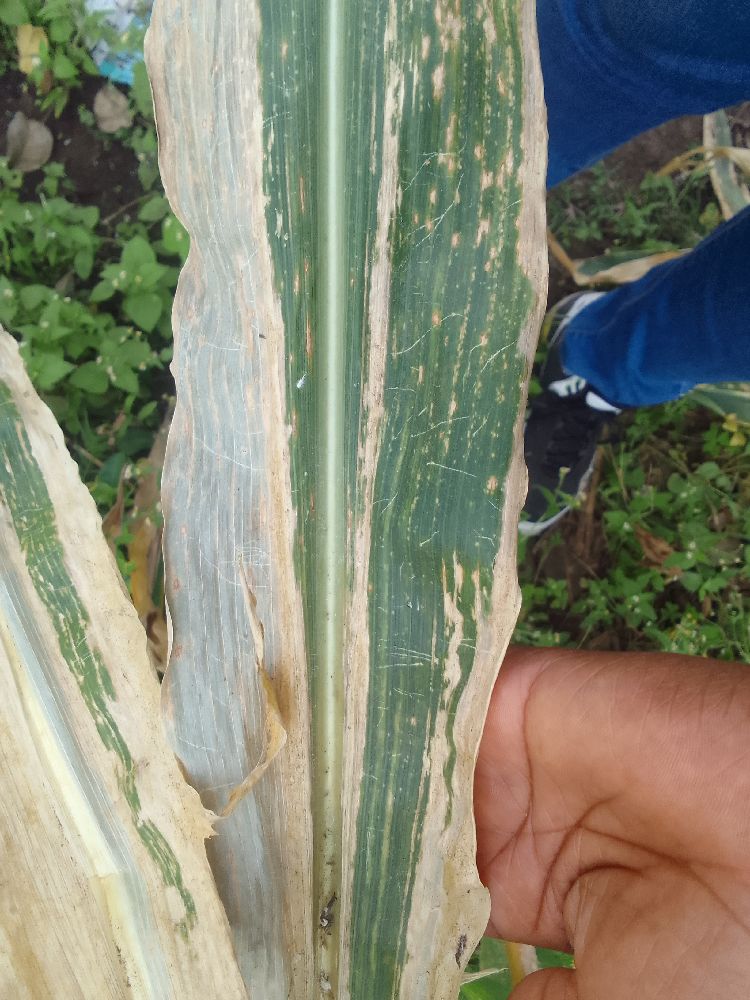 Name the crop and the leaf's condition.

maize, maize lethal necrosis
